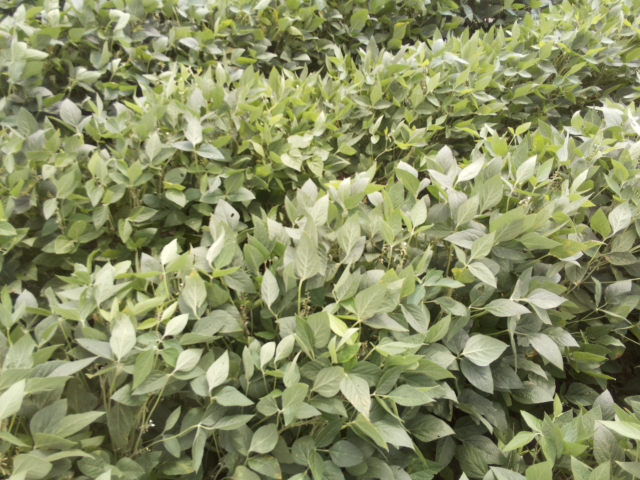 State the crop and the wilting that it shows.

soybean, slight leaflet or petiole turgor loss in upper canopy
